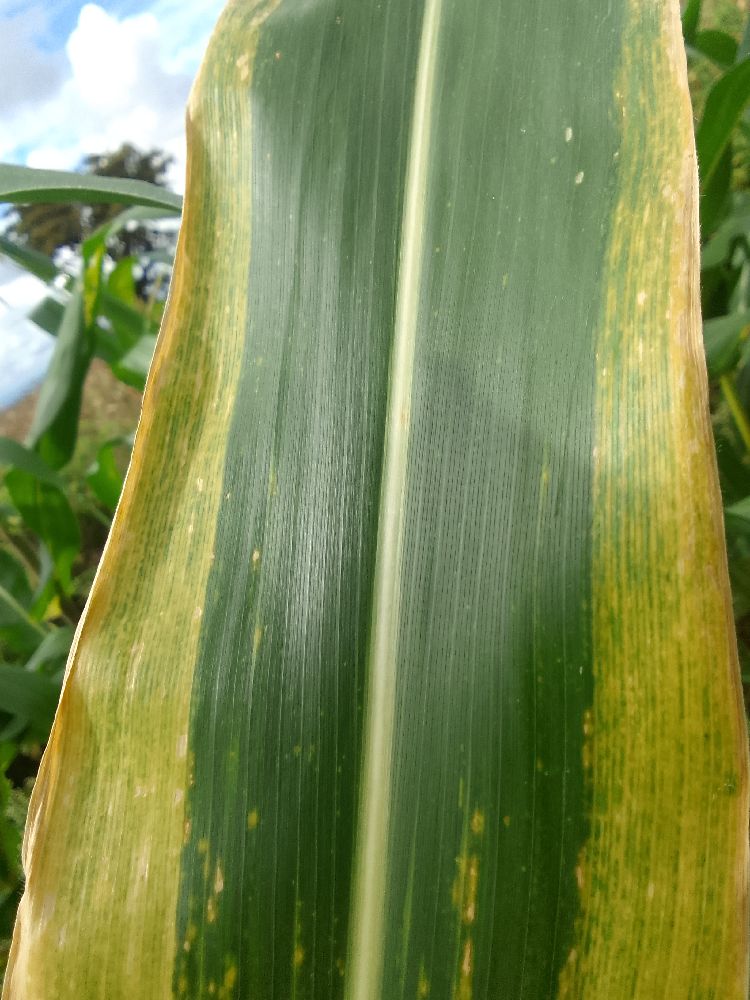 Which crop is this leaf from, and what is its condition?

maize, maize lethal necrosis
